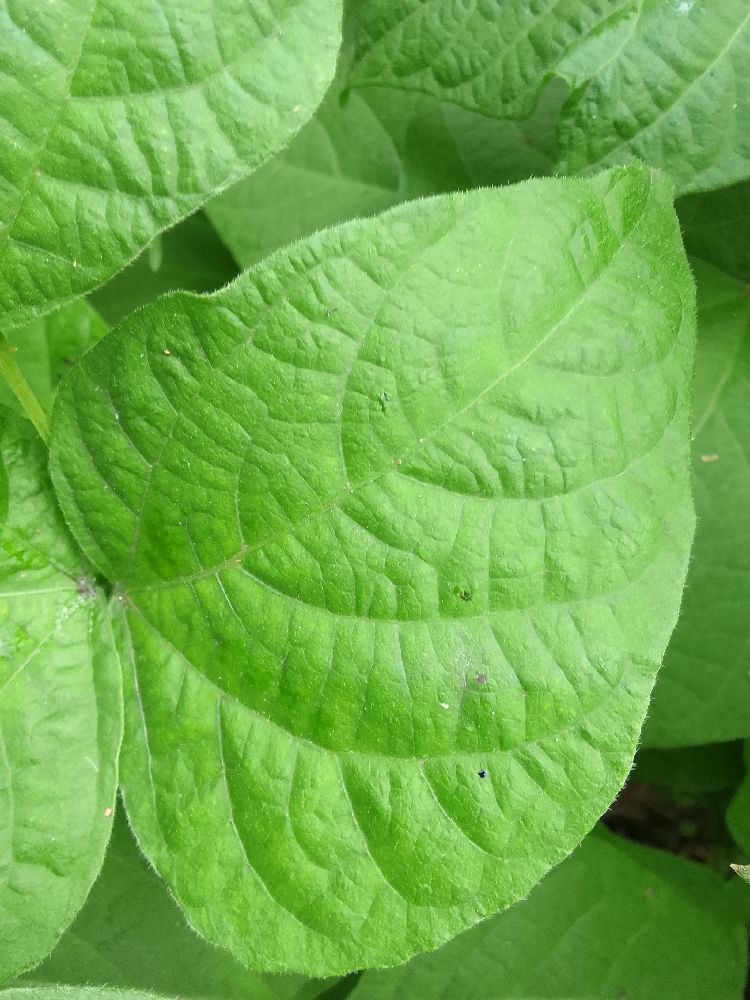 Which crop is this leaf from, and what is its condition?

common bean, healthy
